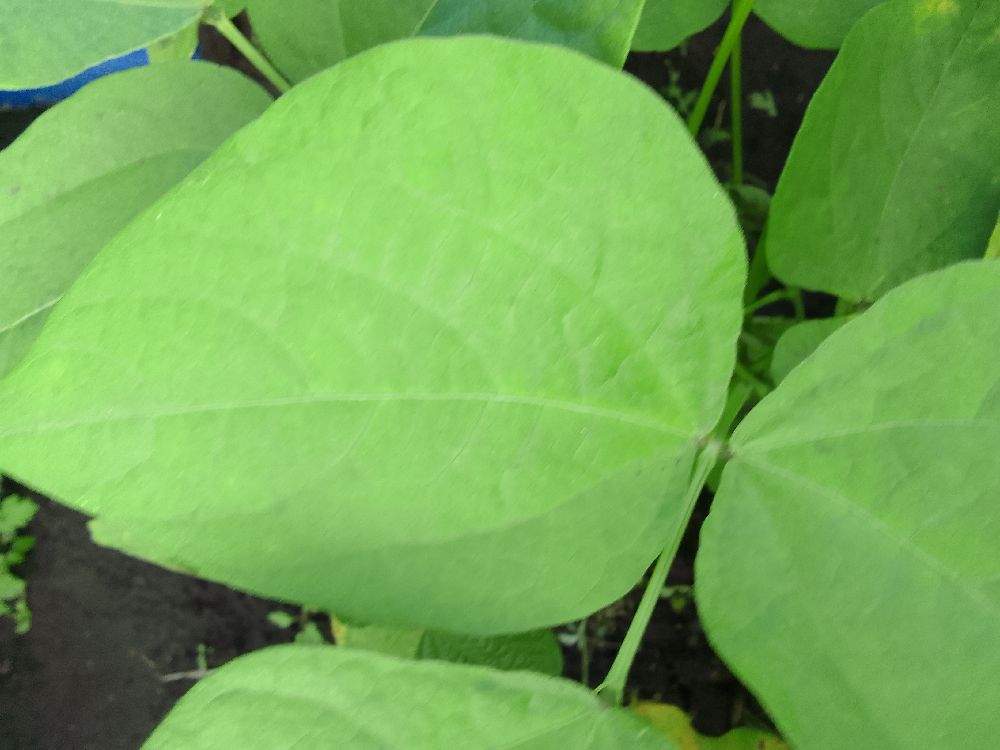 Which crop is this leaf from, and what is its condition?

common bean, healthy
